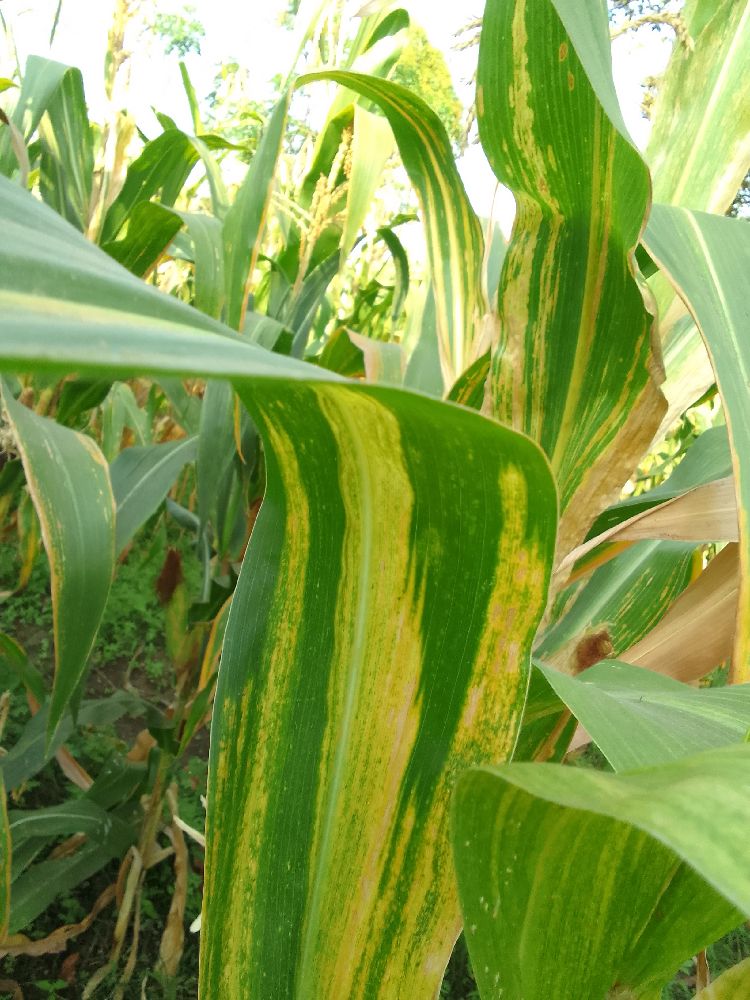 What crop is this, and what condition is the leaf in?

maize, maize lethal necrosis
